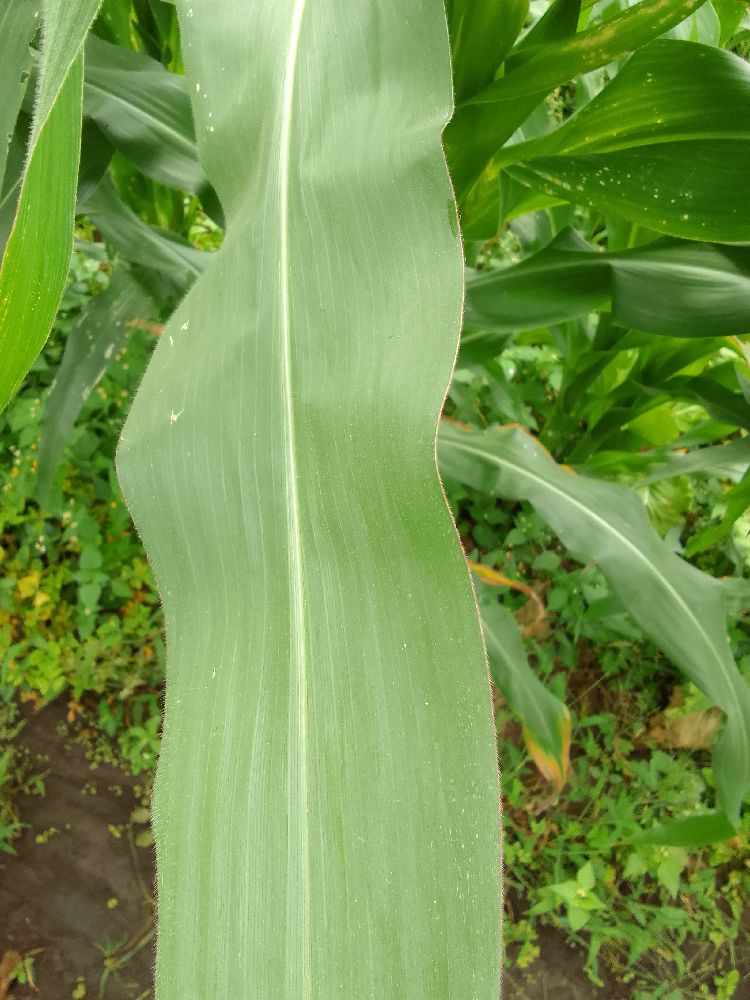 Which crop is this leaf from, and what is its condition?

maize, healthy
